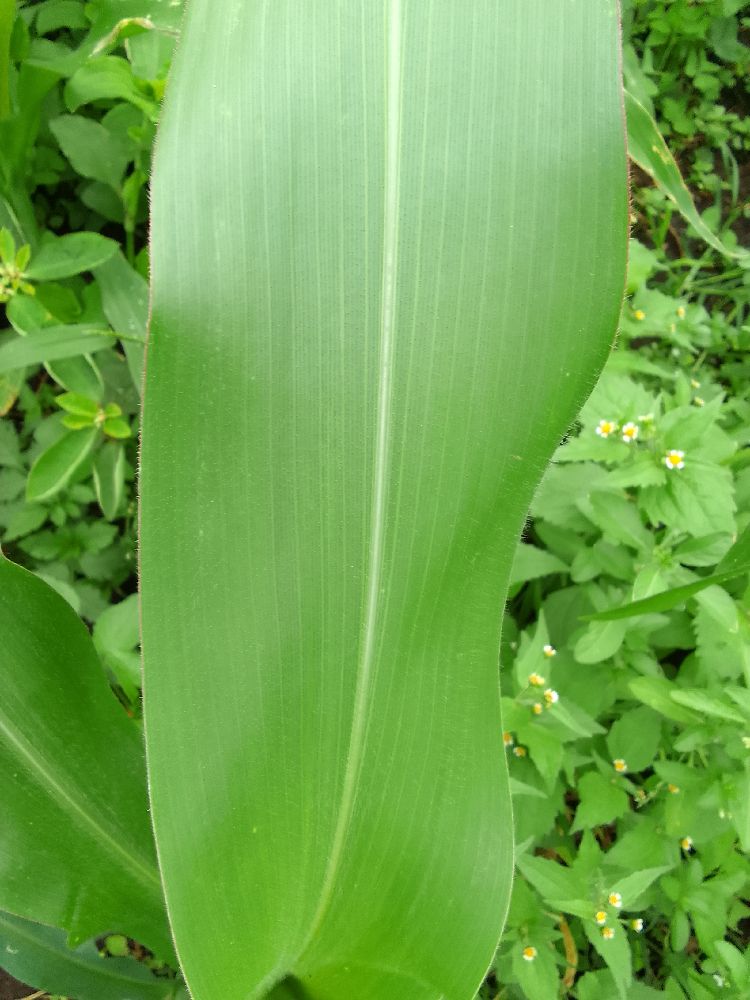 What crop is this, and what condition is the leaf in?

maize, healthy
